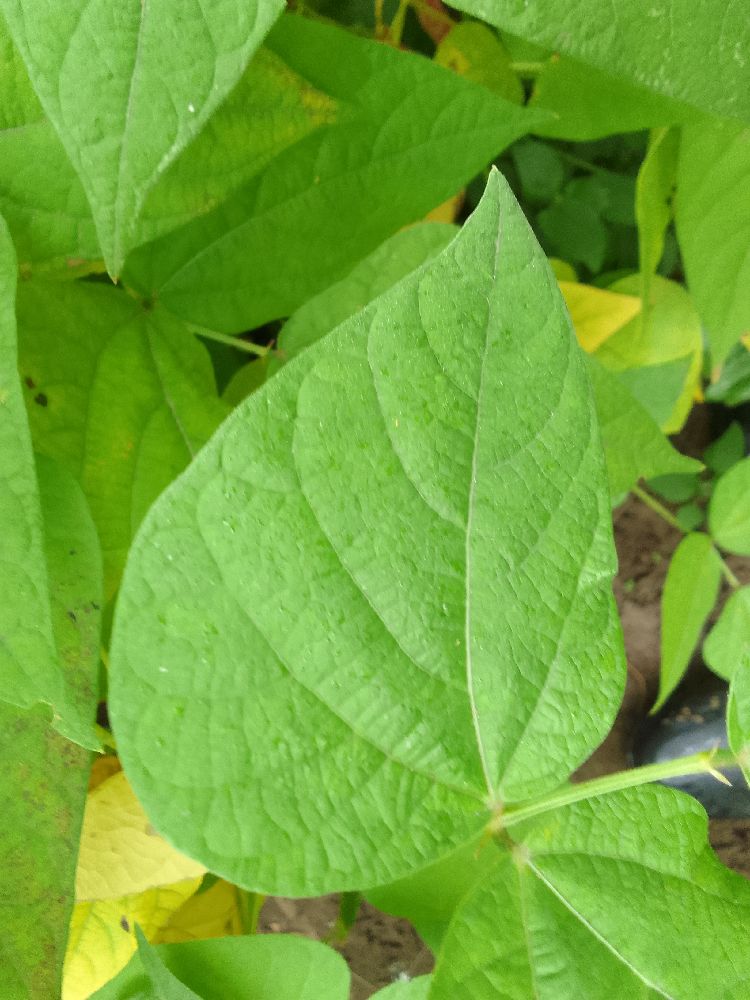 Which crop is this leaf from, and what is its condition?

common bean, healthy
